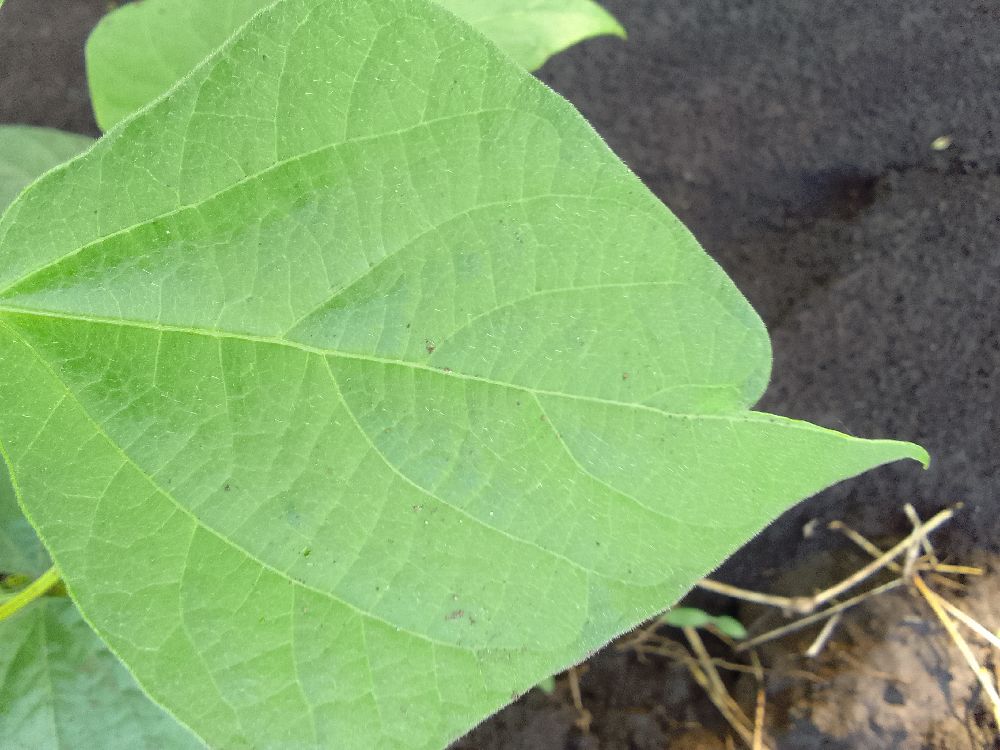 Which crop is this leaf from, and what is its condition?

common bean, healthy
